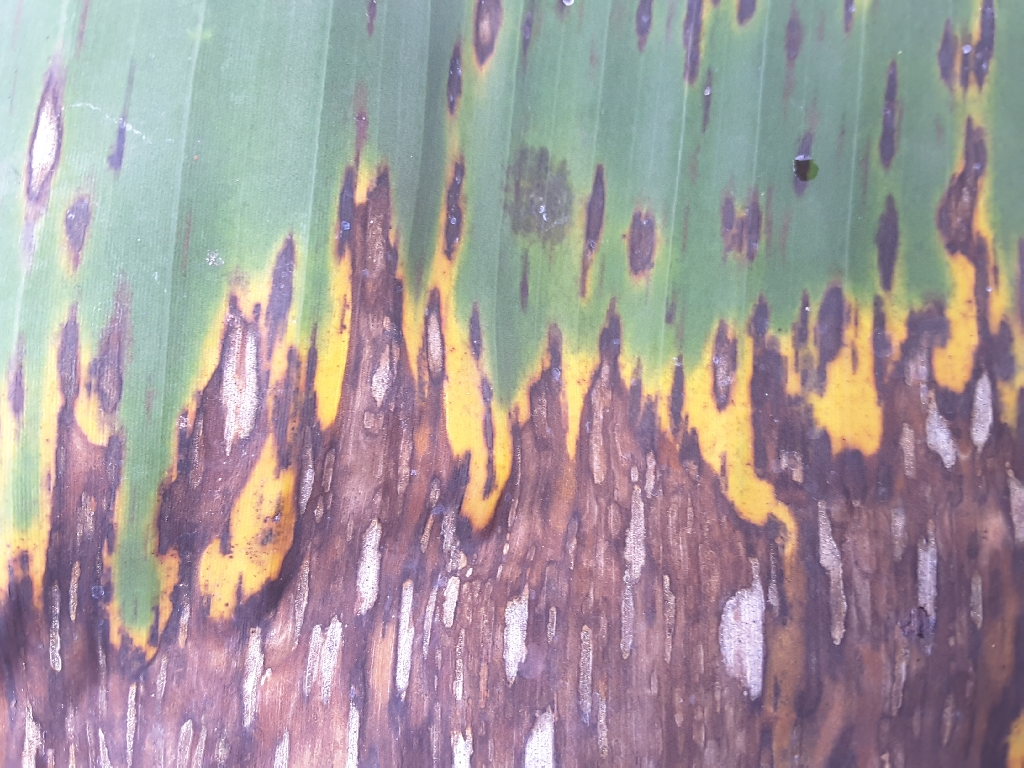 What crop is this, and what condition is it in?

banana, black sigatoka
